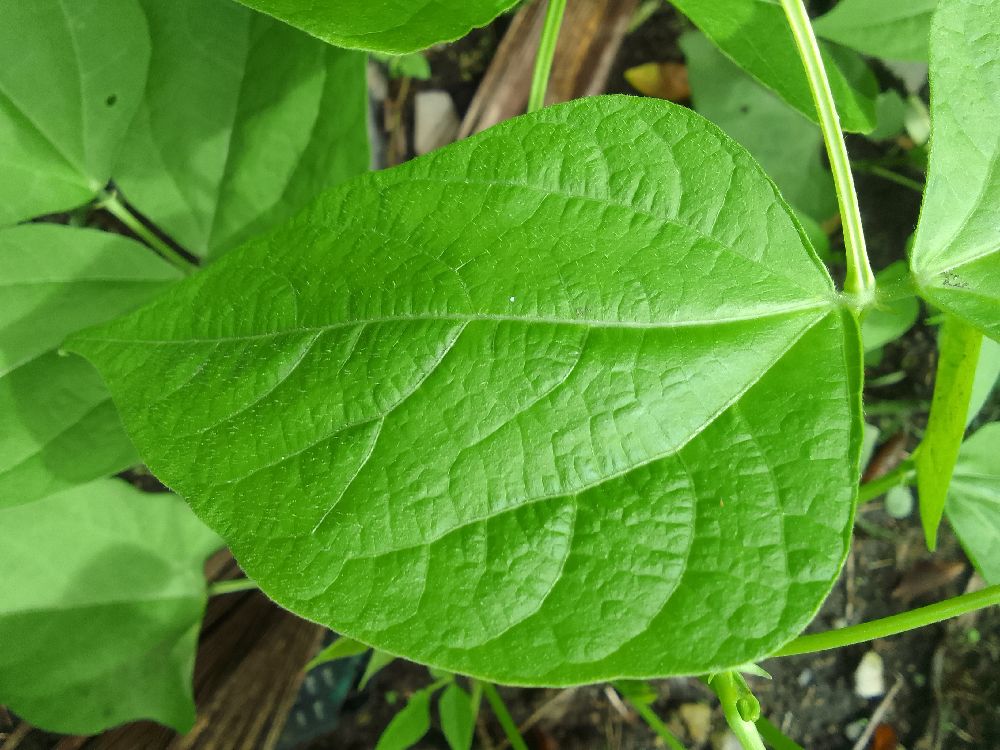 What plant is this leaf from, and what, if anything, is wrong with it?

common bean, healthy
